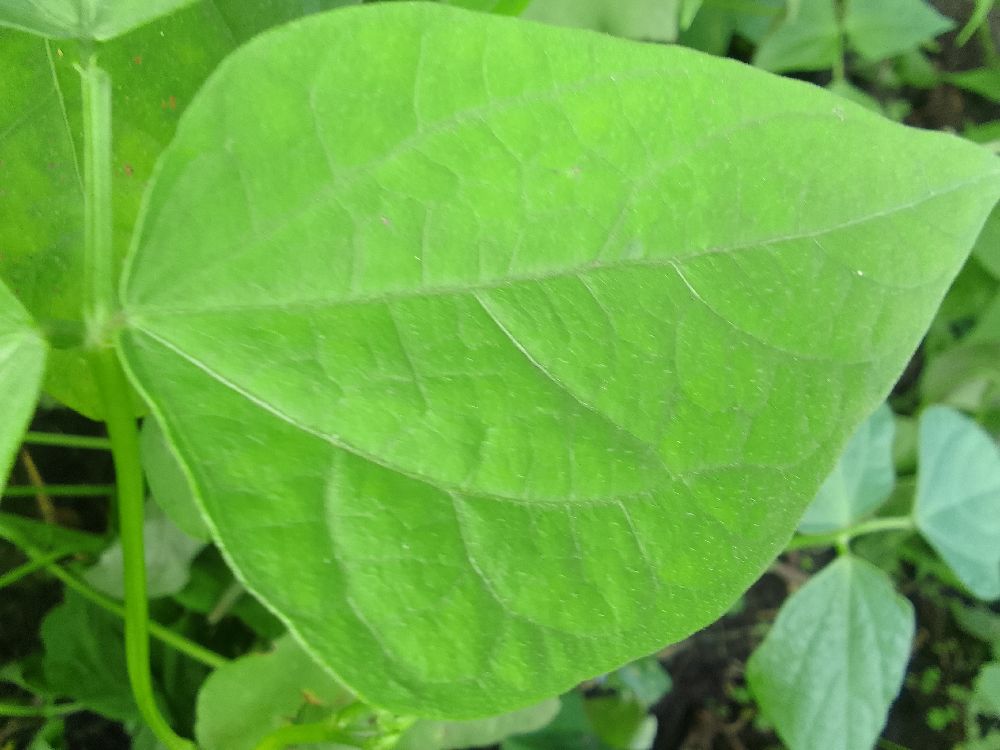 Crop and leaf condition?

common bean, healthy
